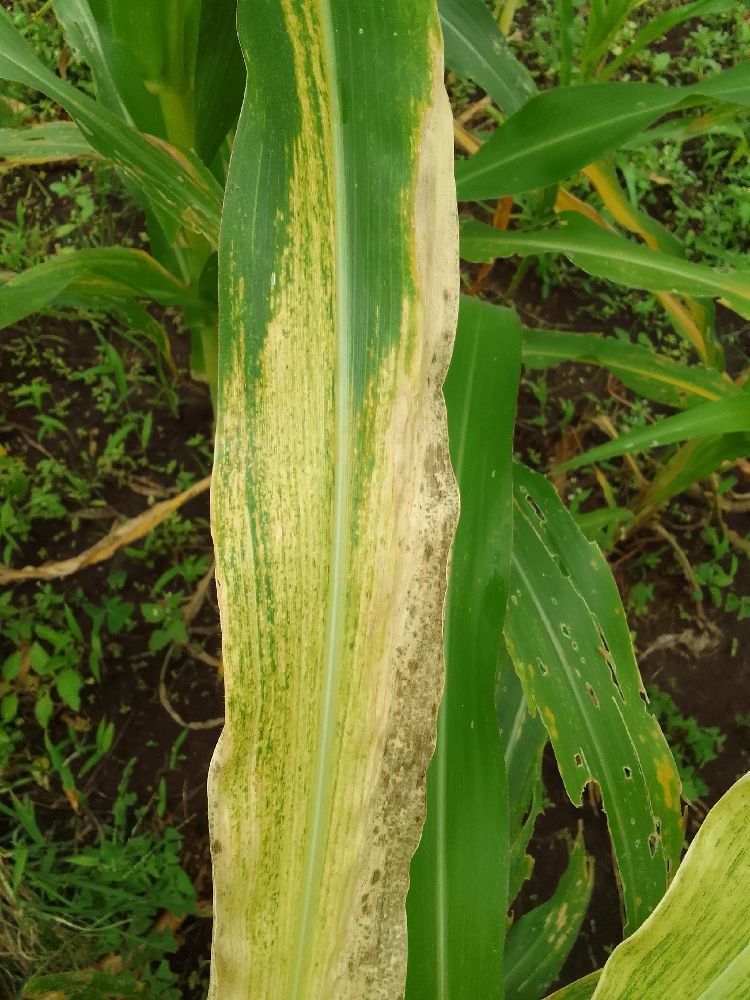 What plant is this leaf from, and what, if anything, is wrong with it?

maize, maize lethal necrosis
